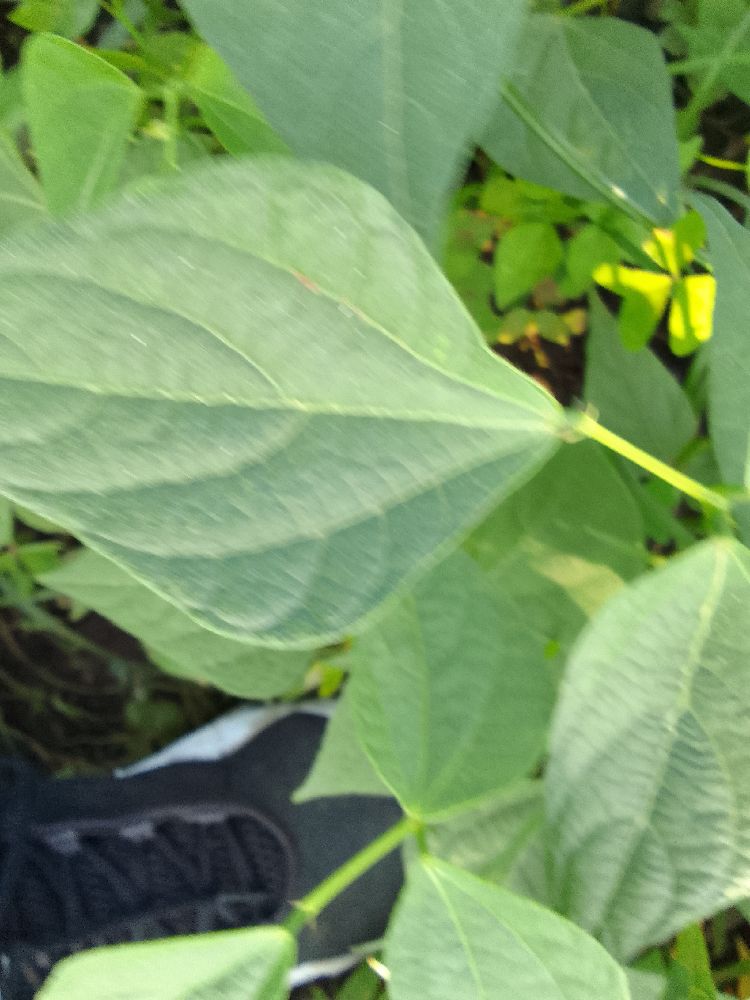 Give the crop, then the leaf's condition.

common bean, healthy
